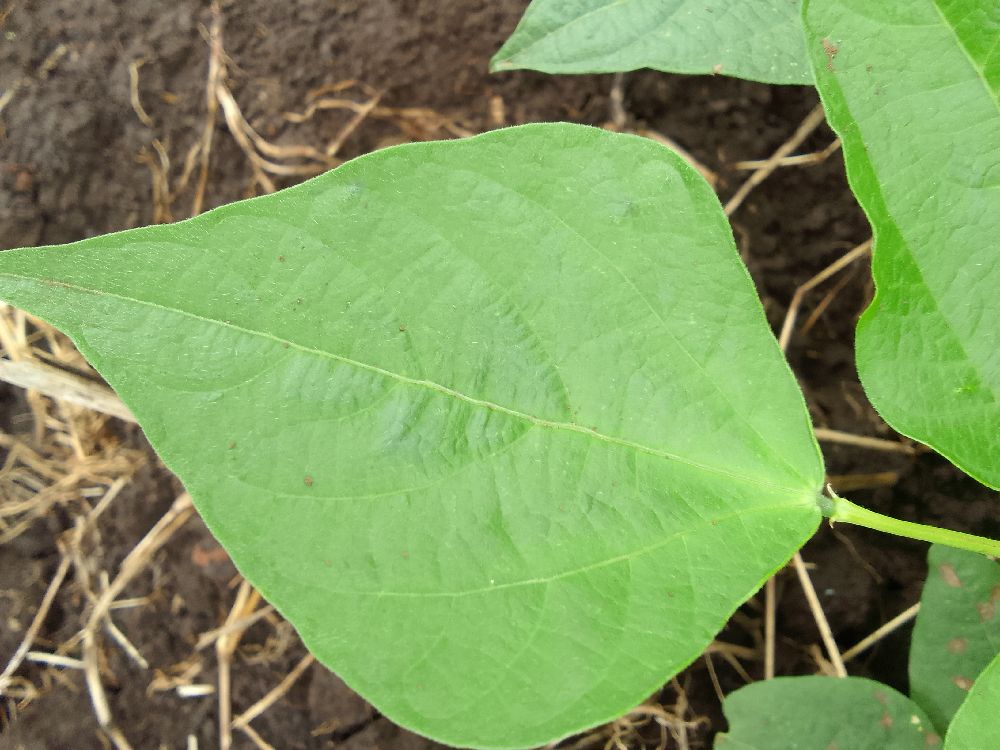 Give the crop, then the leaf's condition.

common bean, healthy
